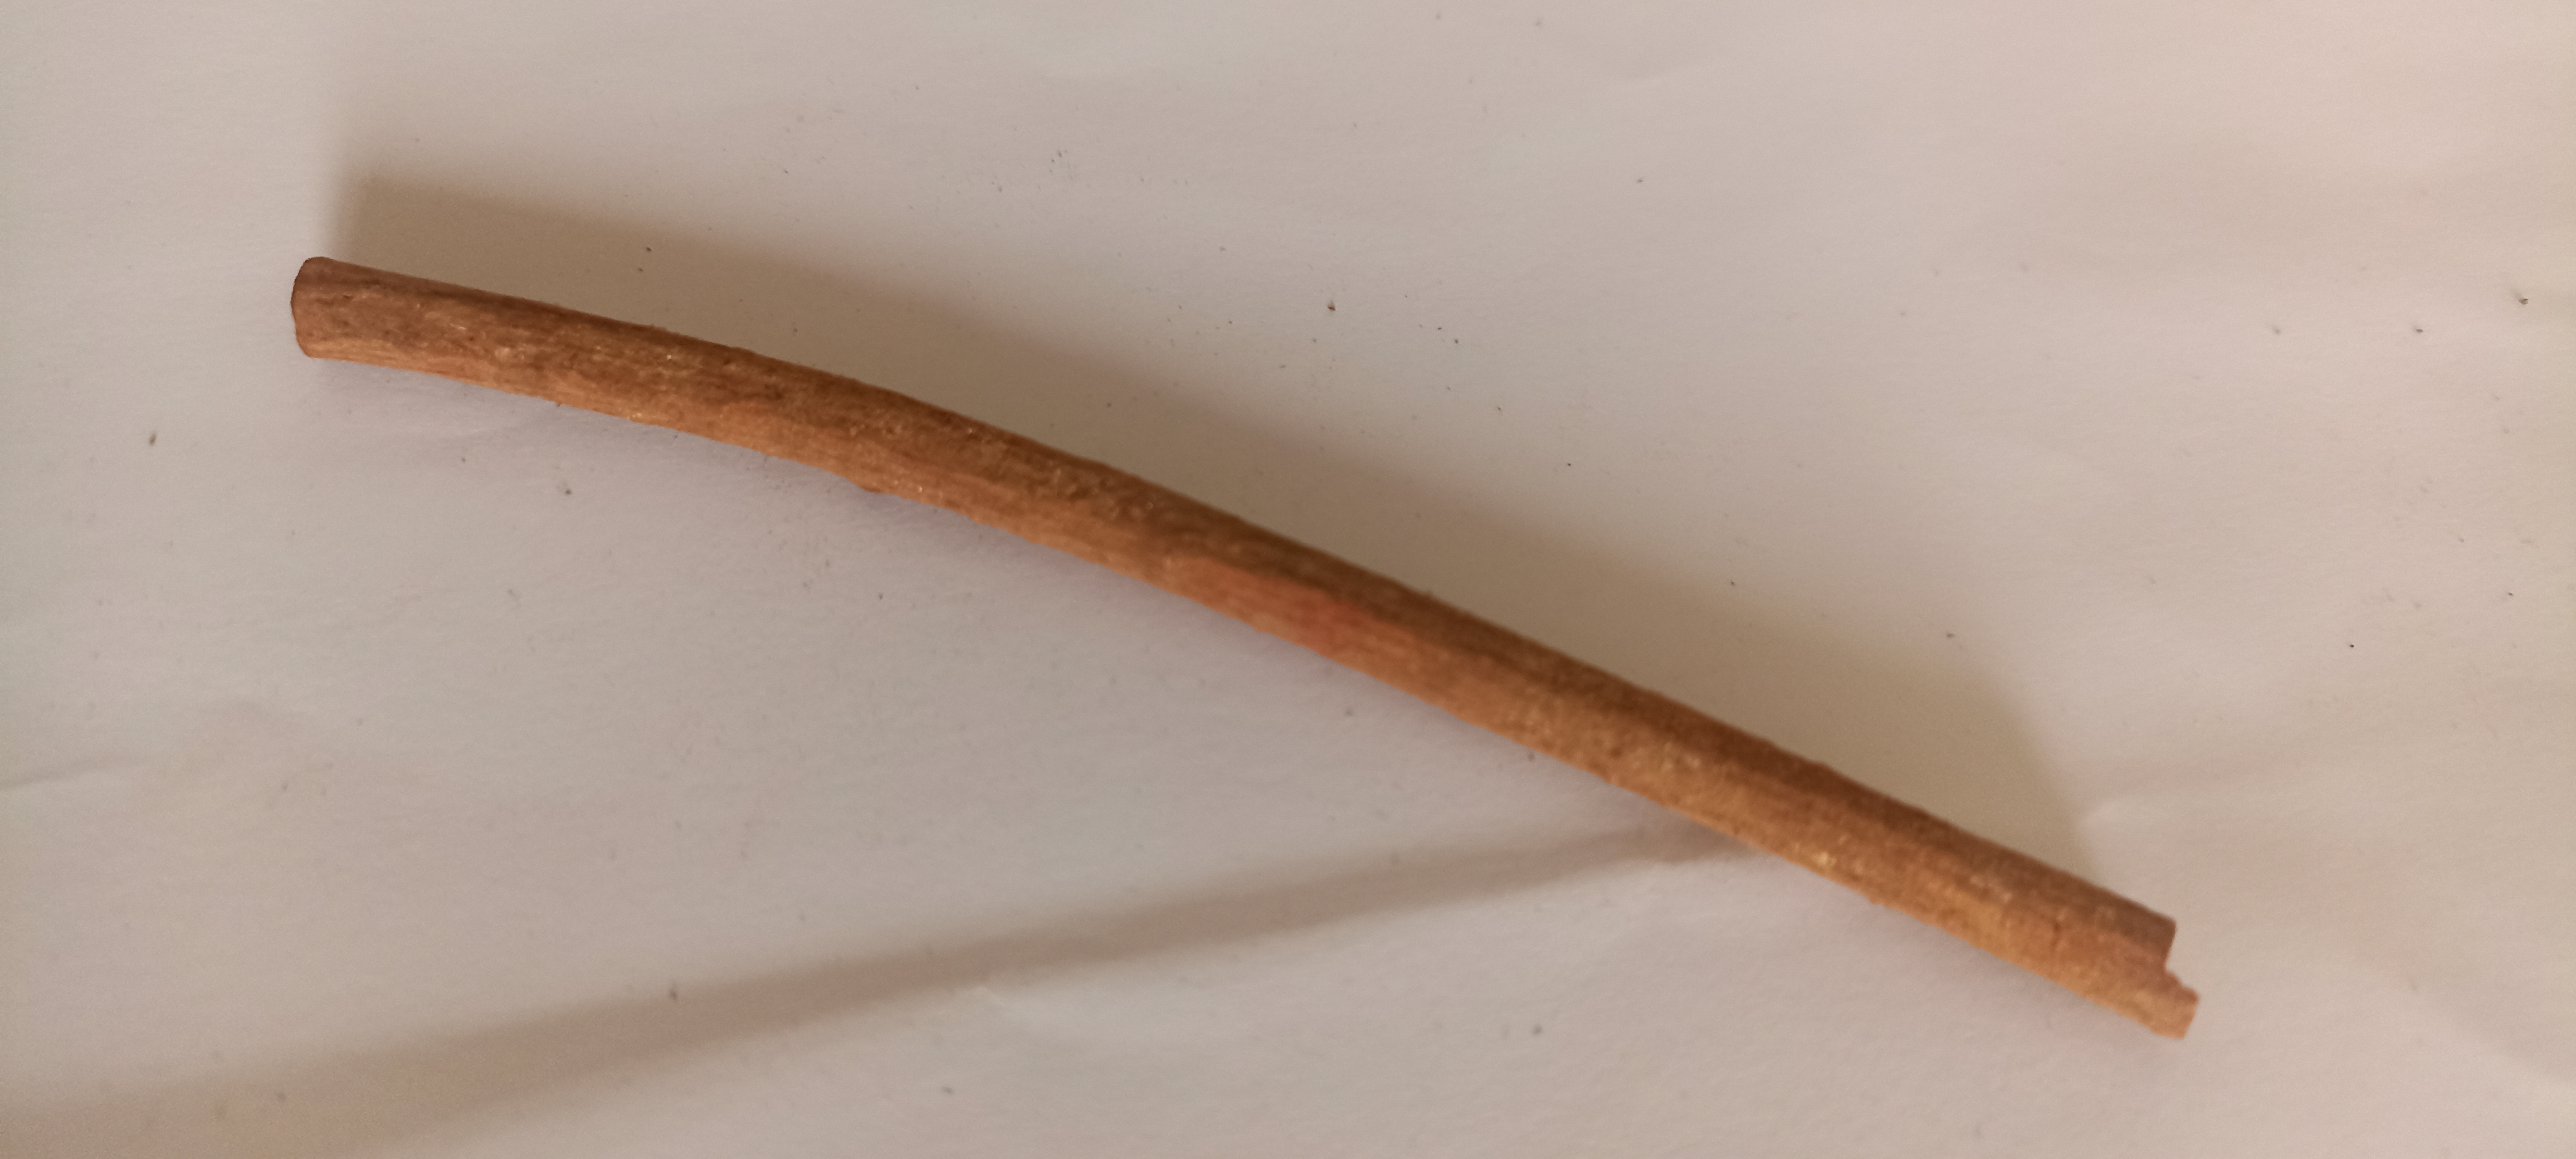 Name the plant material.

manjistha
